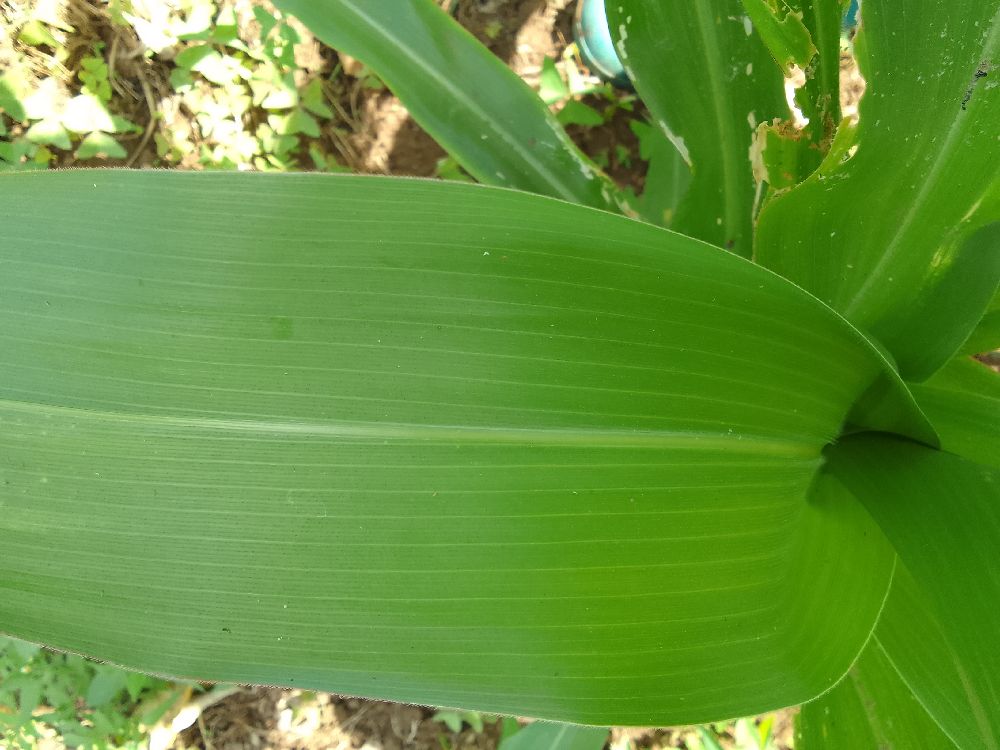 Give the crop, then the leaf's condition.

maize, healthy
